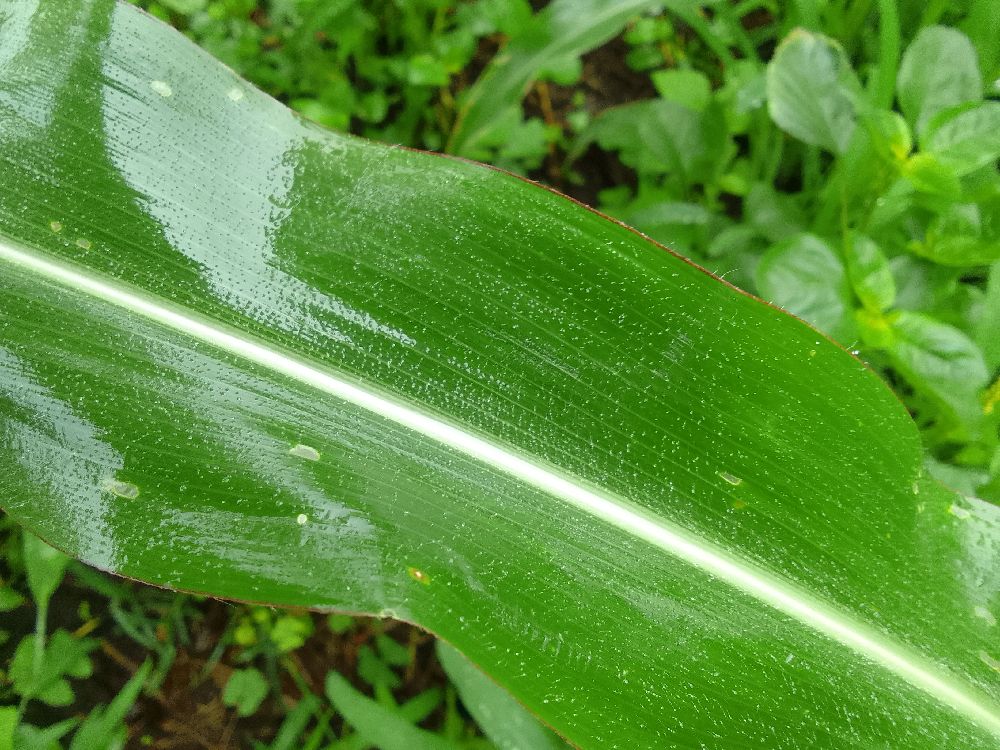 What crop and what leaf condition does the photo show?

maize, healthy
